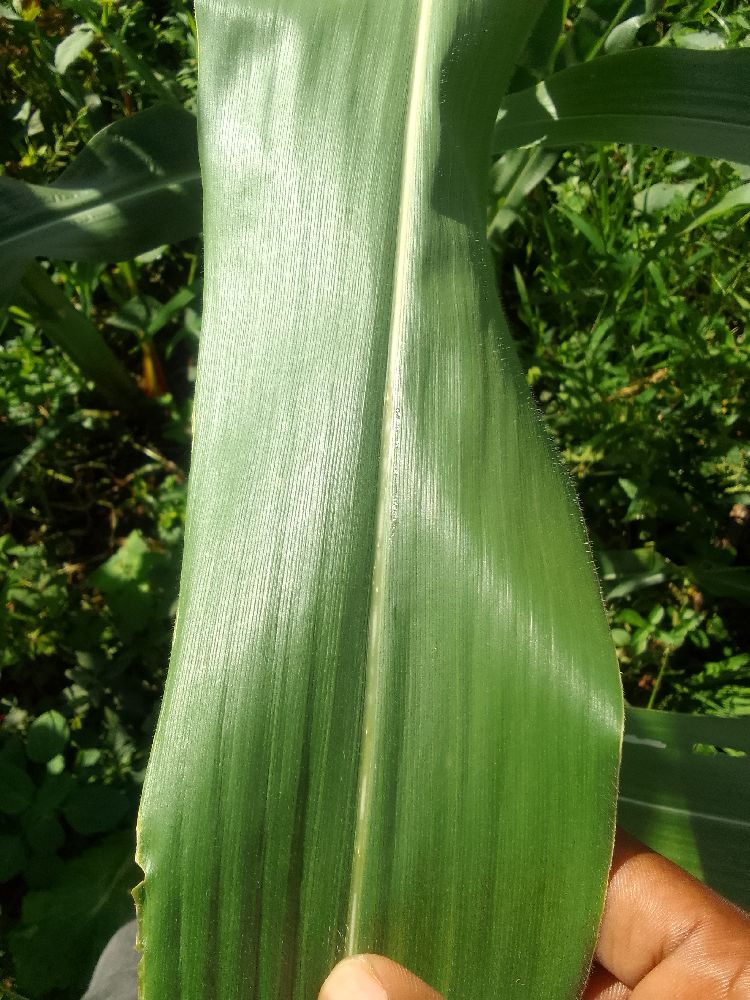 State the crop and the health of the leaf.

maize, healthy
